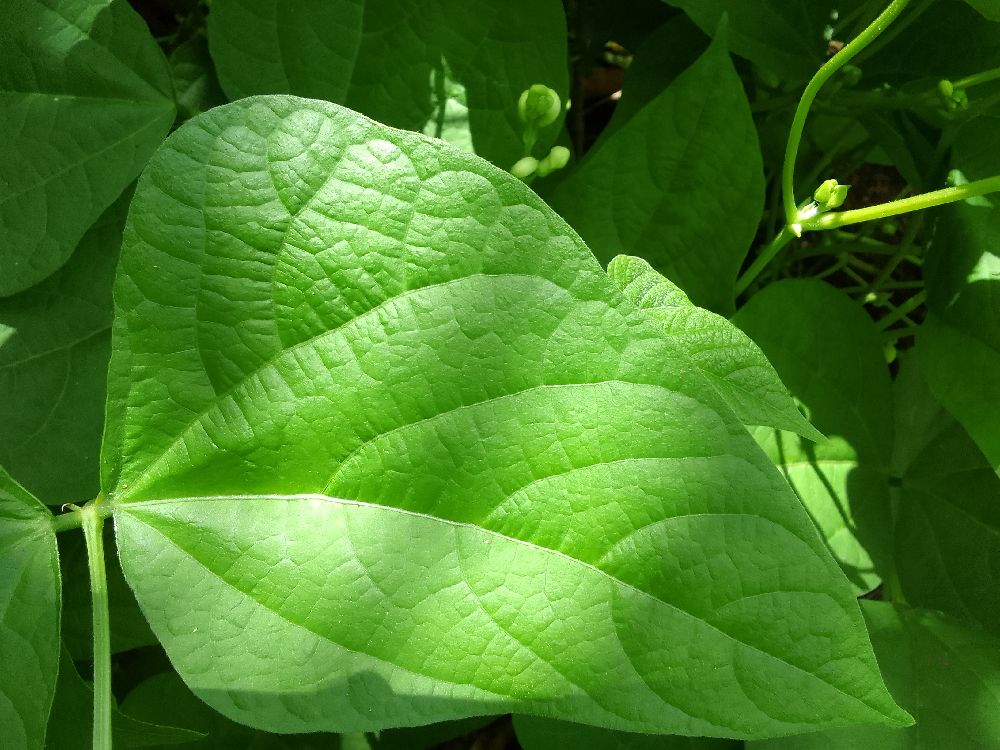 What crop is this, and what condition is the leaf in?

common bean, healthy
